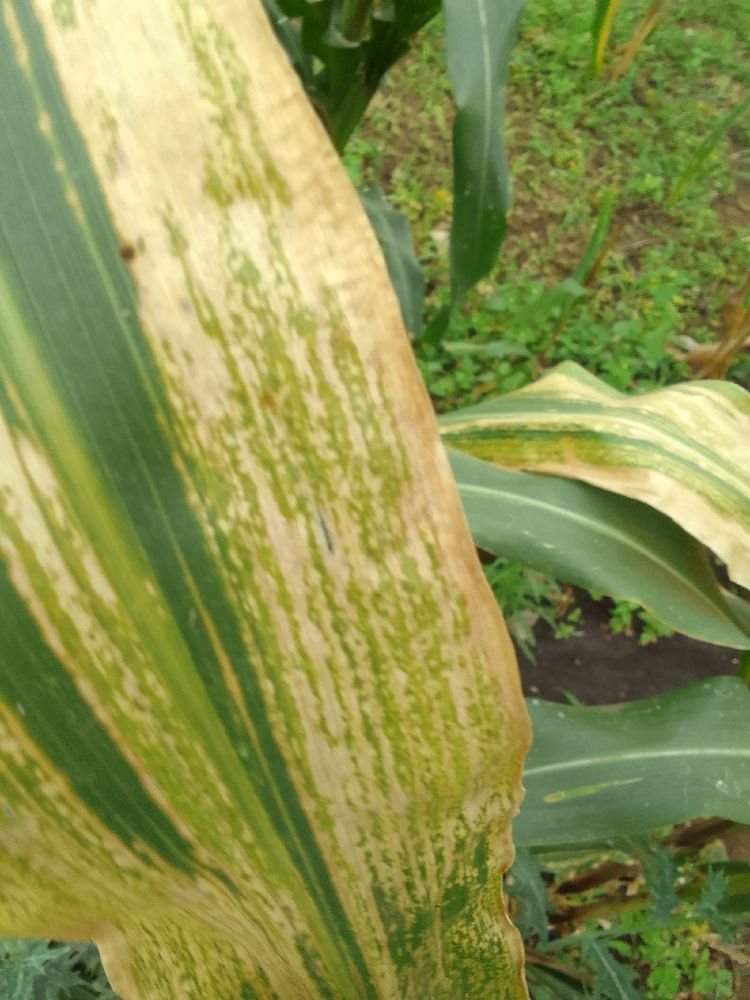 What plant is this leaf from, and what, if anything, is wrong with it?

maize, maize lethal necrosis
